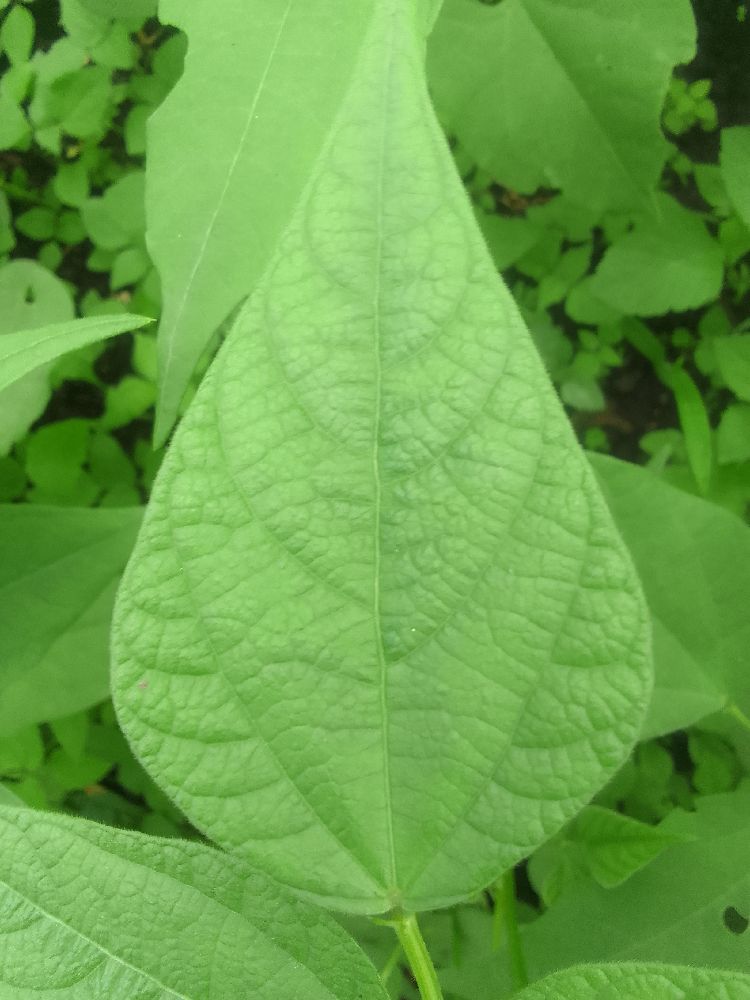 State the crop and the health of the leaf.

common bean, healthy
